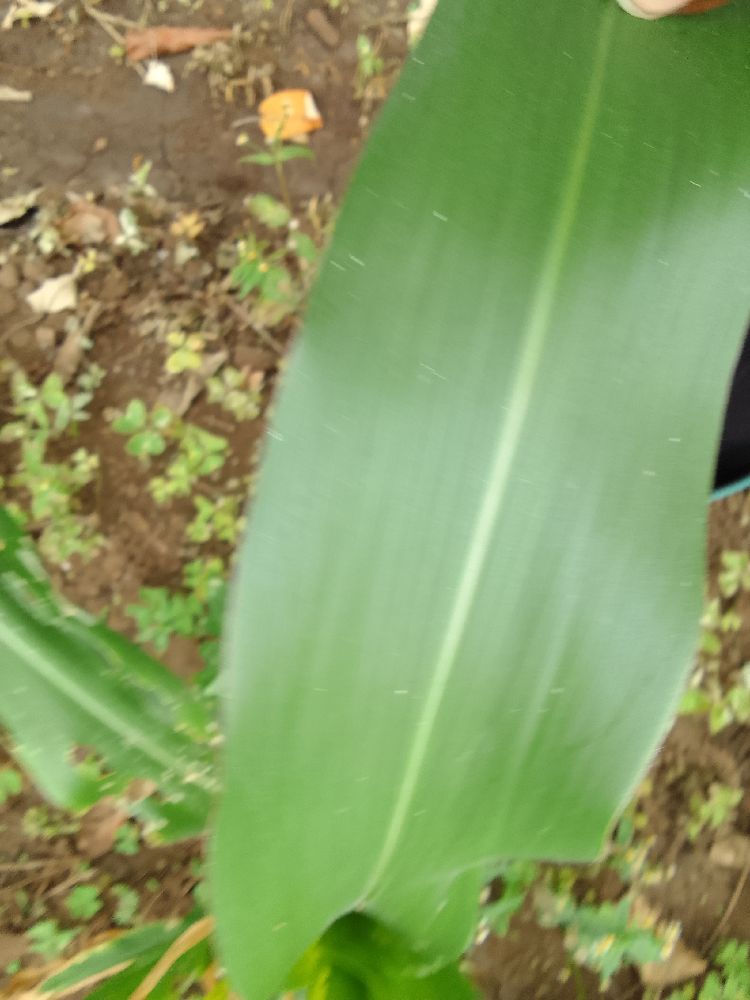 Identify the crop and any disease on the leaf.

maize, healthy
